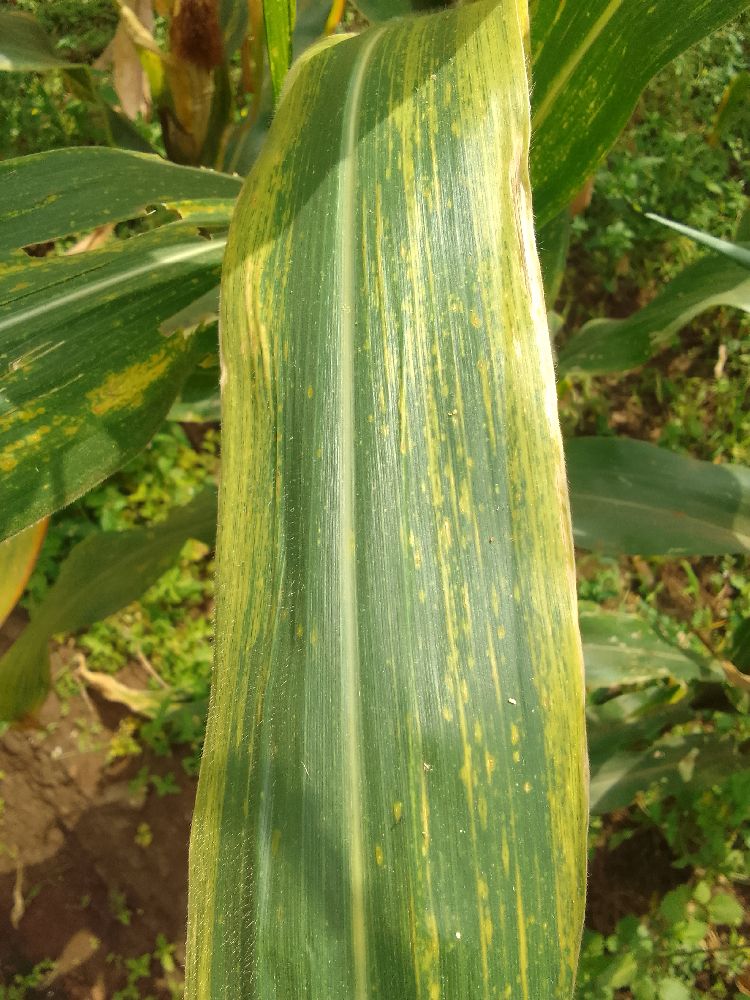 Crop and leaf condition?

maize, maize lethal necrosis
